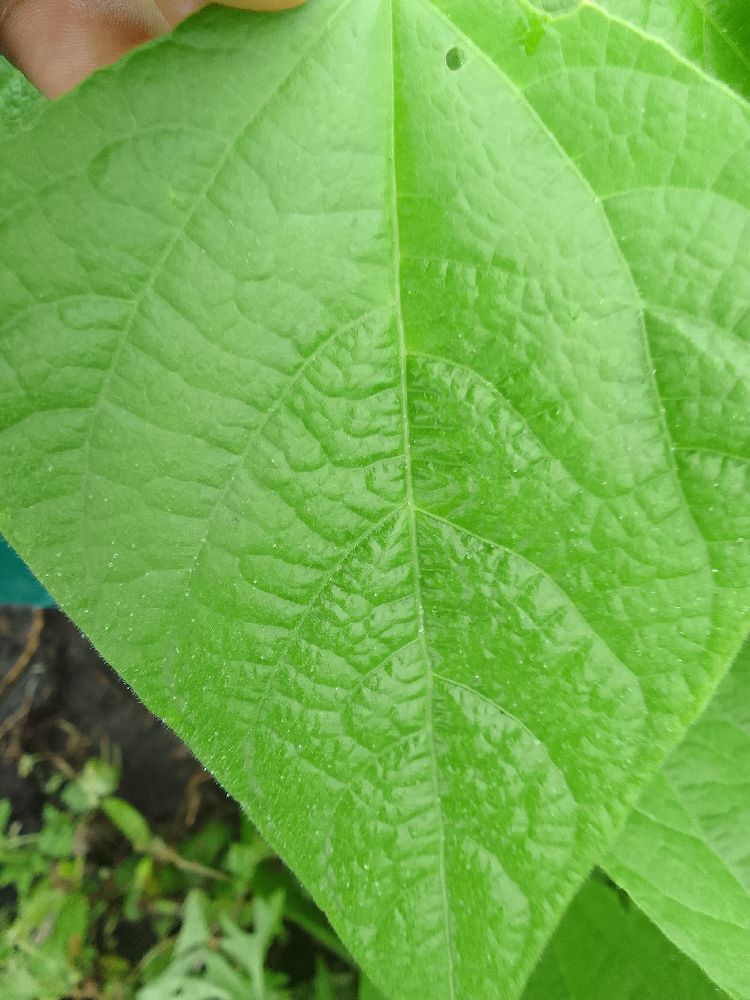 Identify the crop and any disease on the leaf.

common bean, healthy
